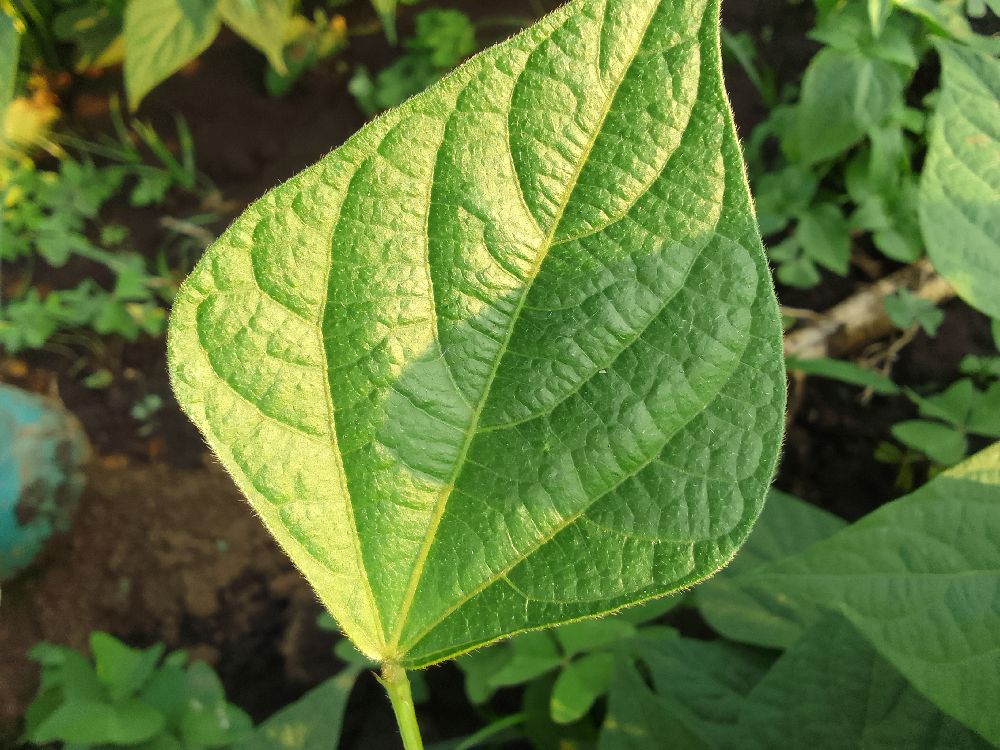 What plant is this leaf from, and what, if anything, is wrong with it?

common bean, healthy
